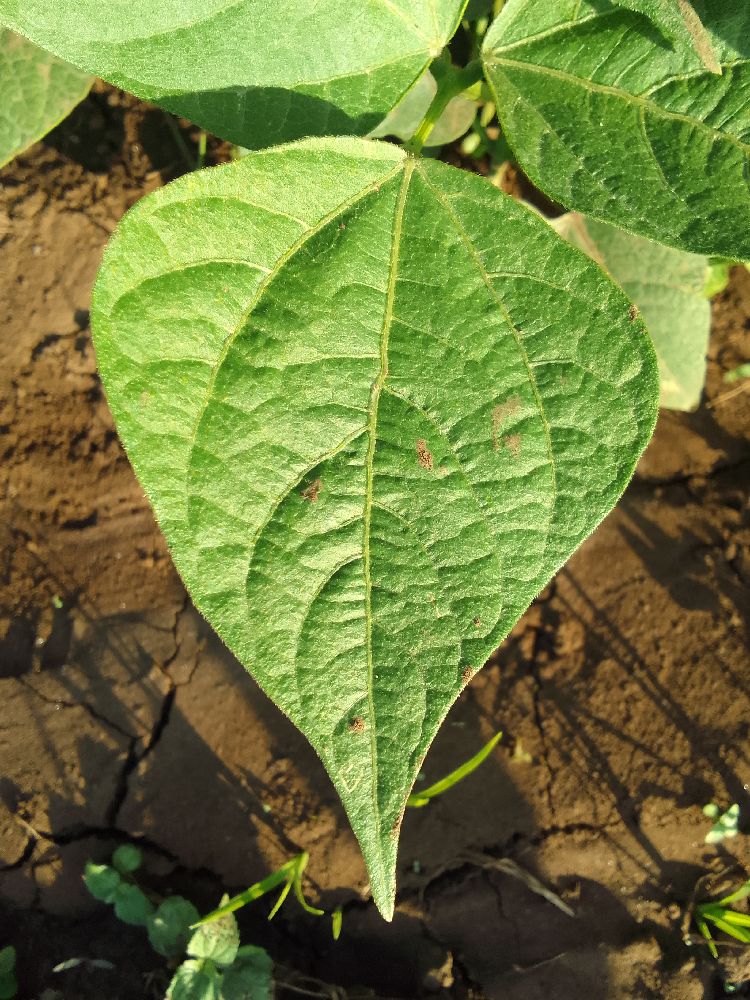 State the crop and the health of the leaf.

common bean, healthy
